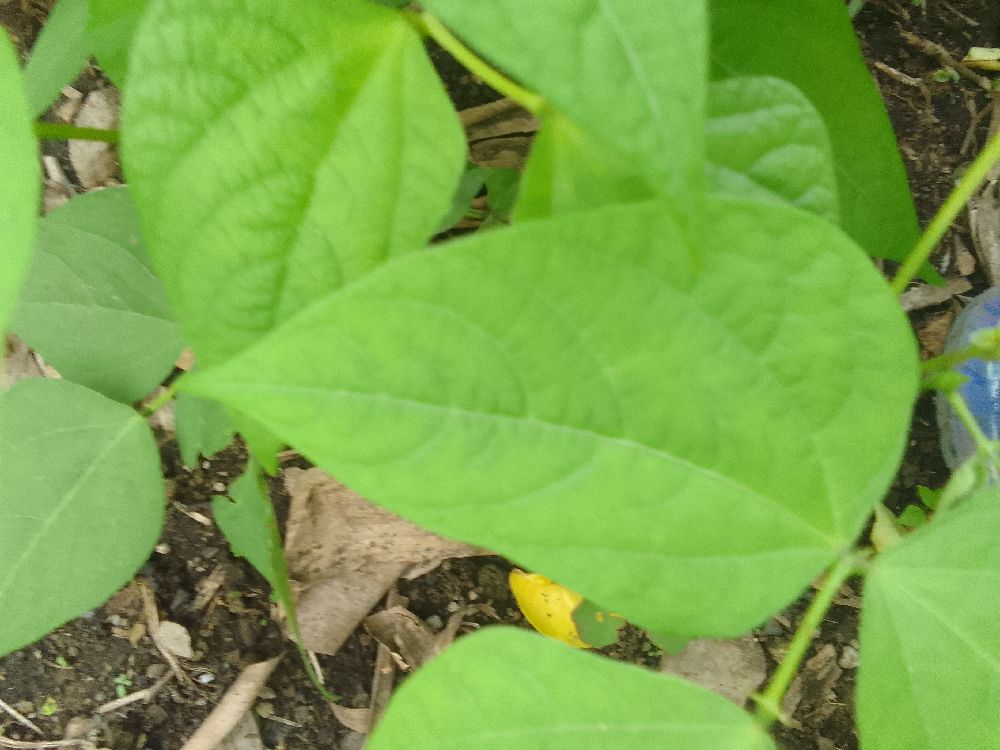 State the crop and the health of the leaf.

common bean, healthy
